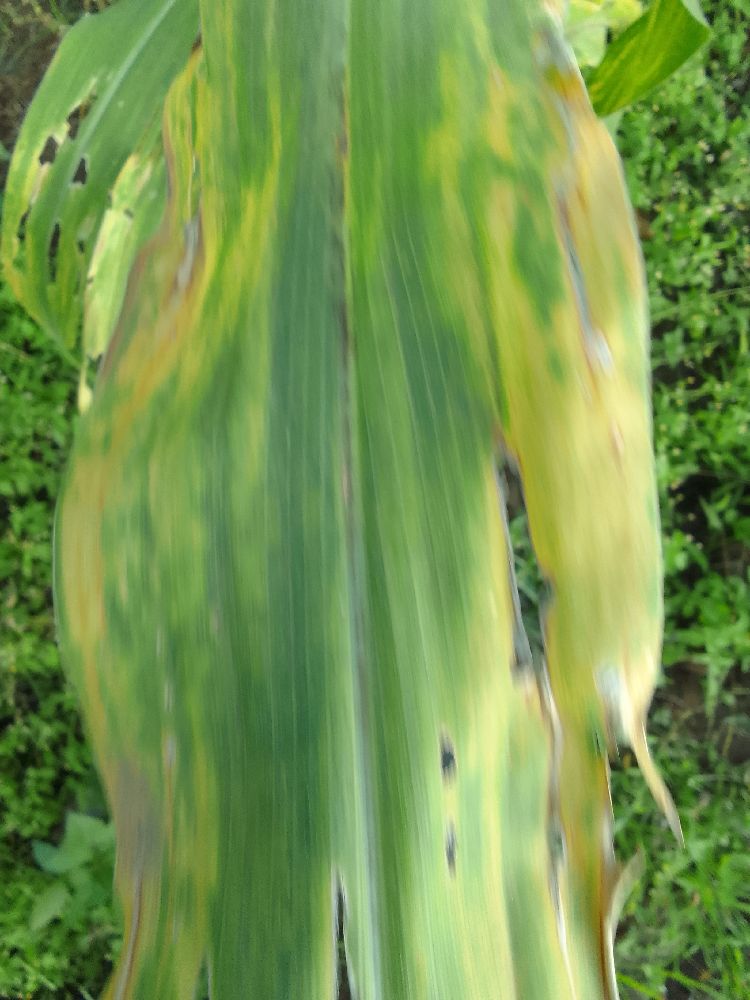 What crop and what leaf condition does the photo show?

maize, maize lethal necrosis
